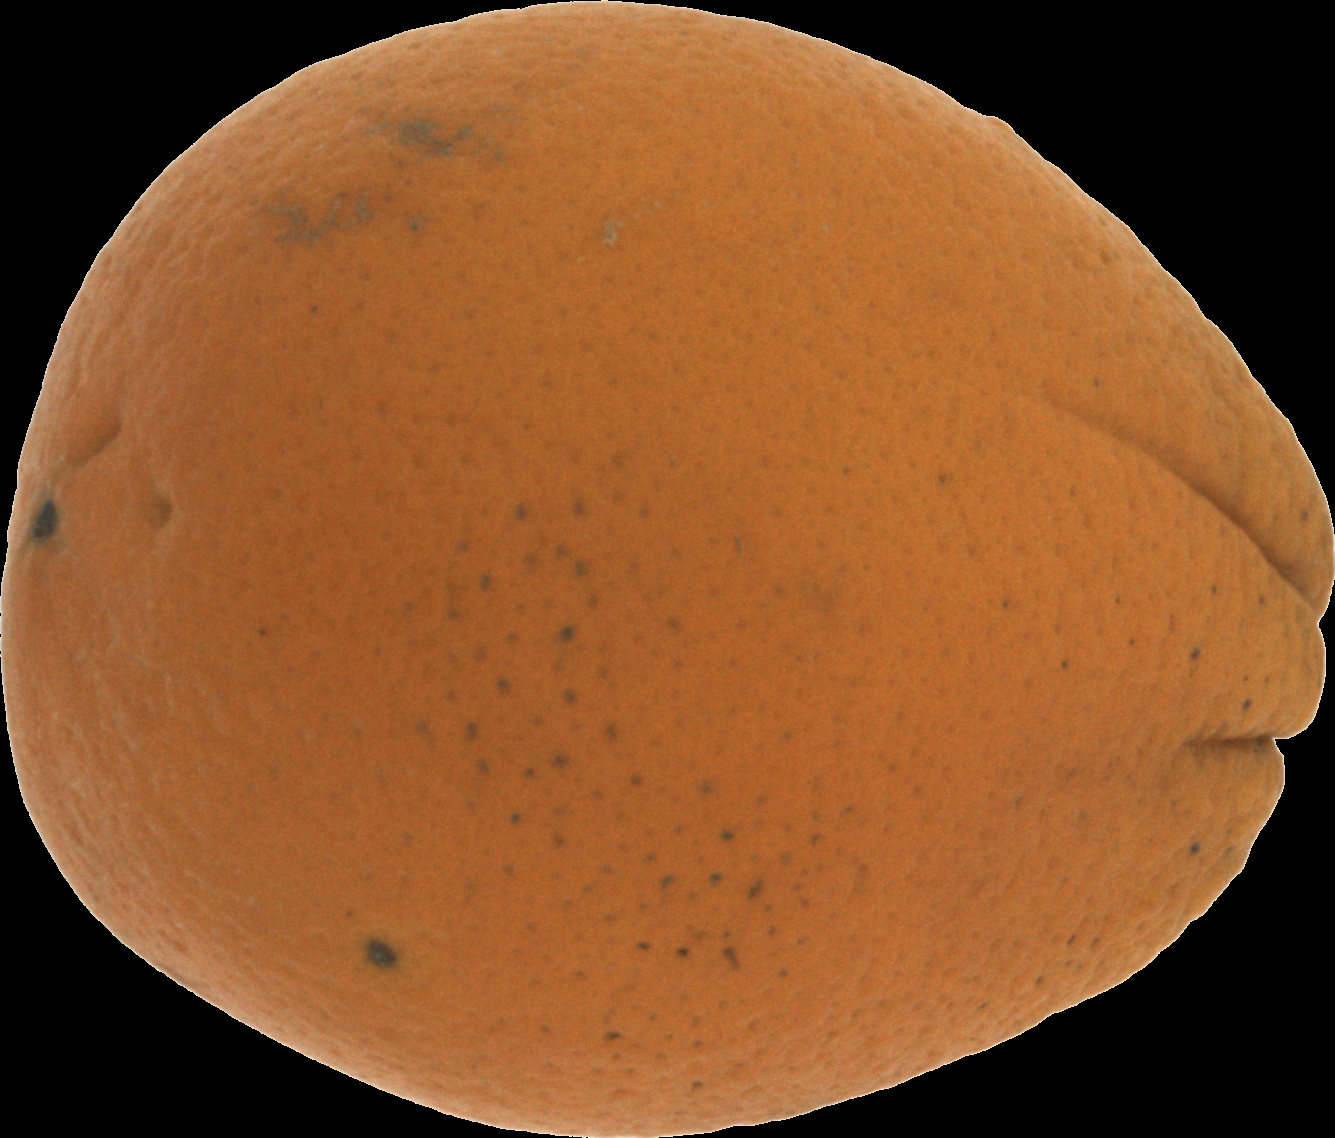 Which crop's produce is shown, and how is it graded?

orange, bad
